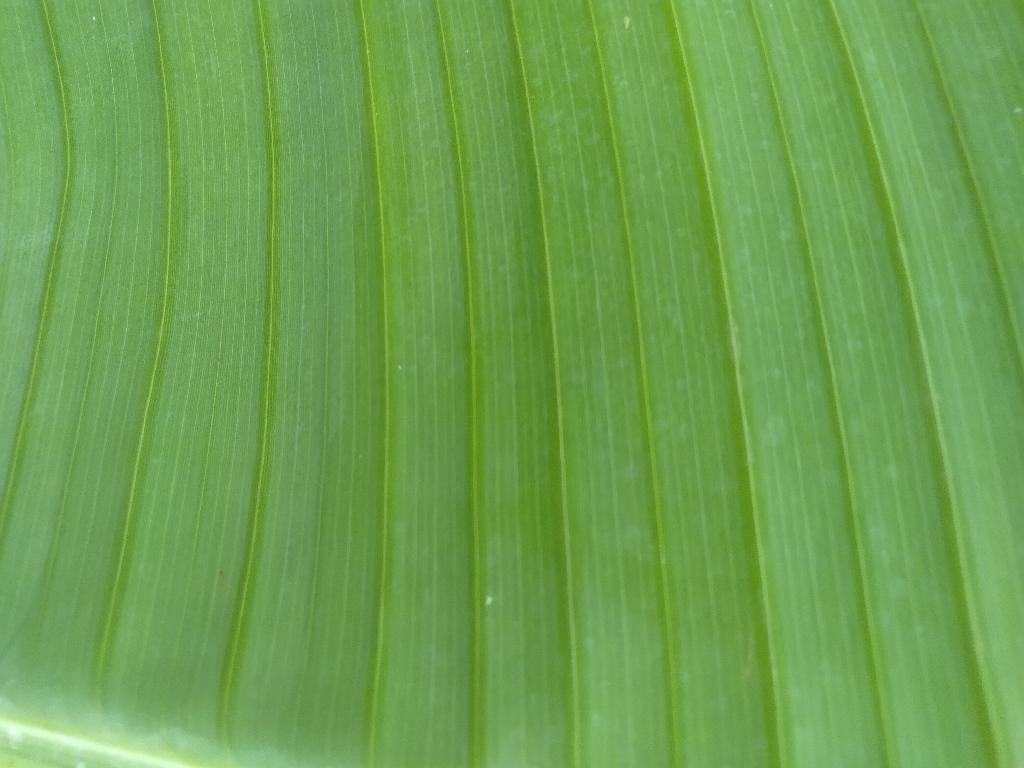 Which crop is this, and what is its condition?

banana, healthy
